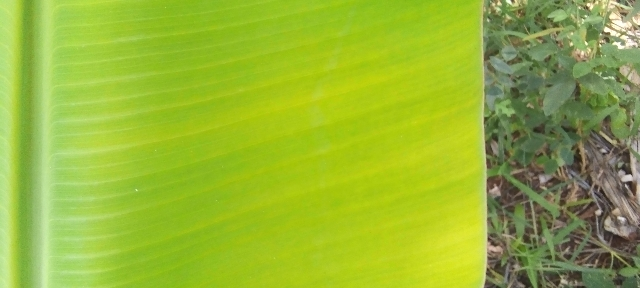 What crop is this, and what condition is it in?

banana, healthy
